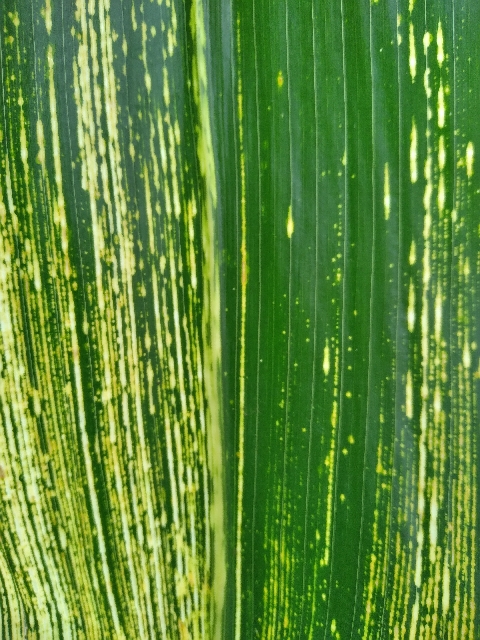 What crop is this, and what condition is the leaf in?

maize, maize streak virus
